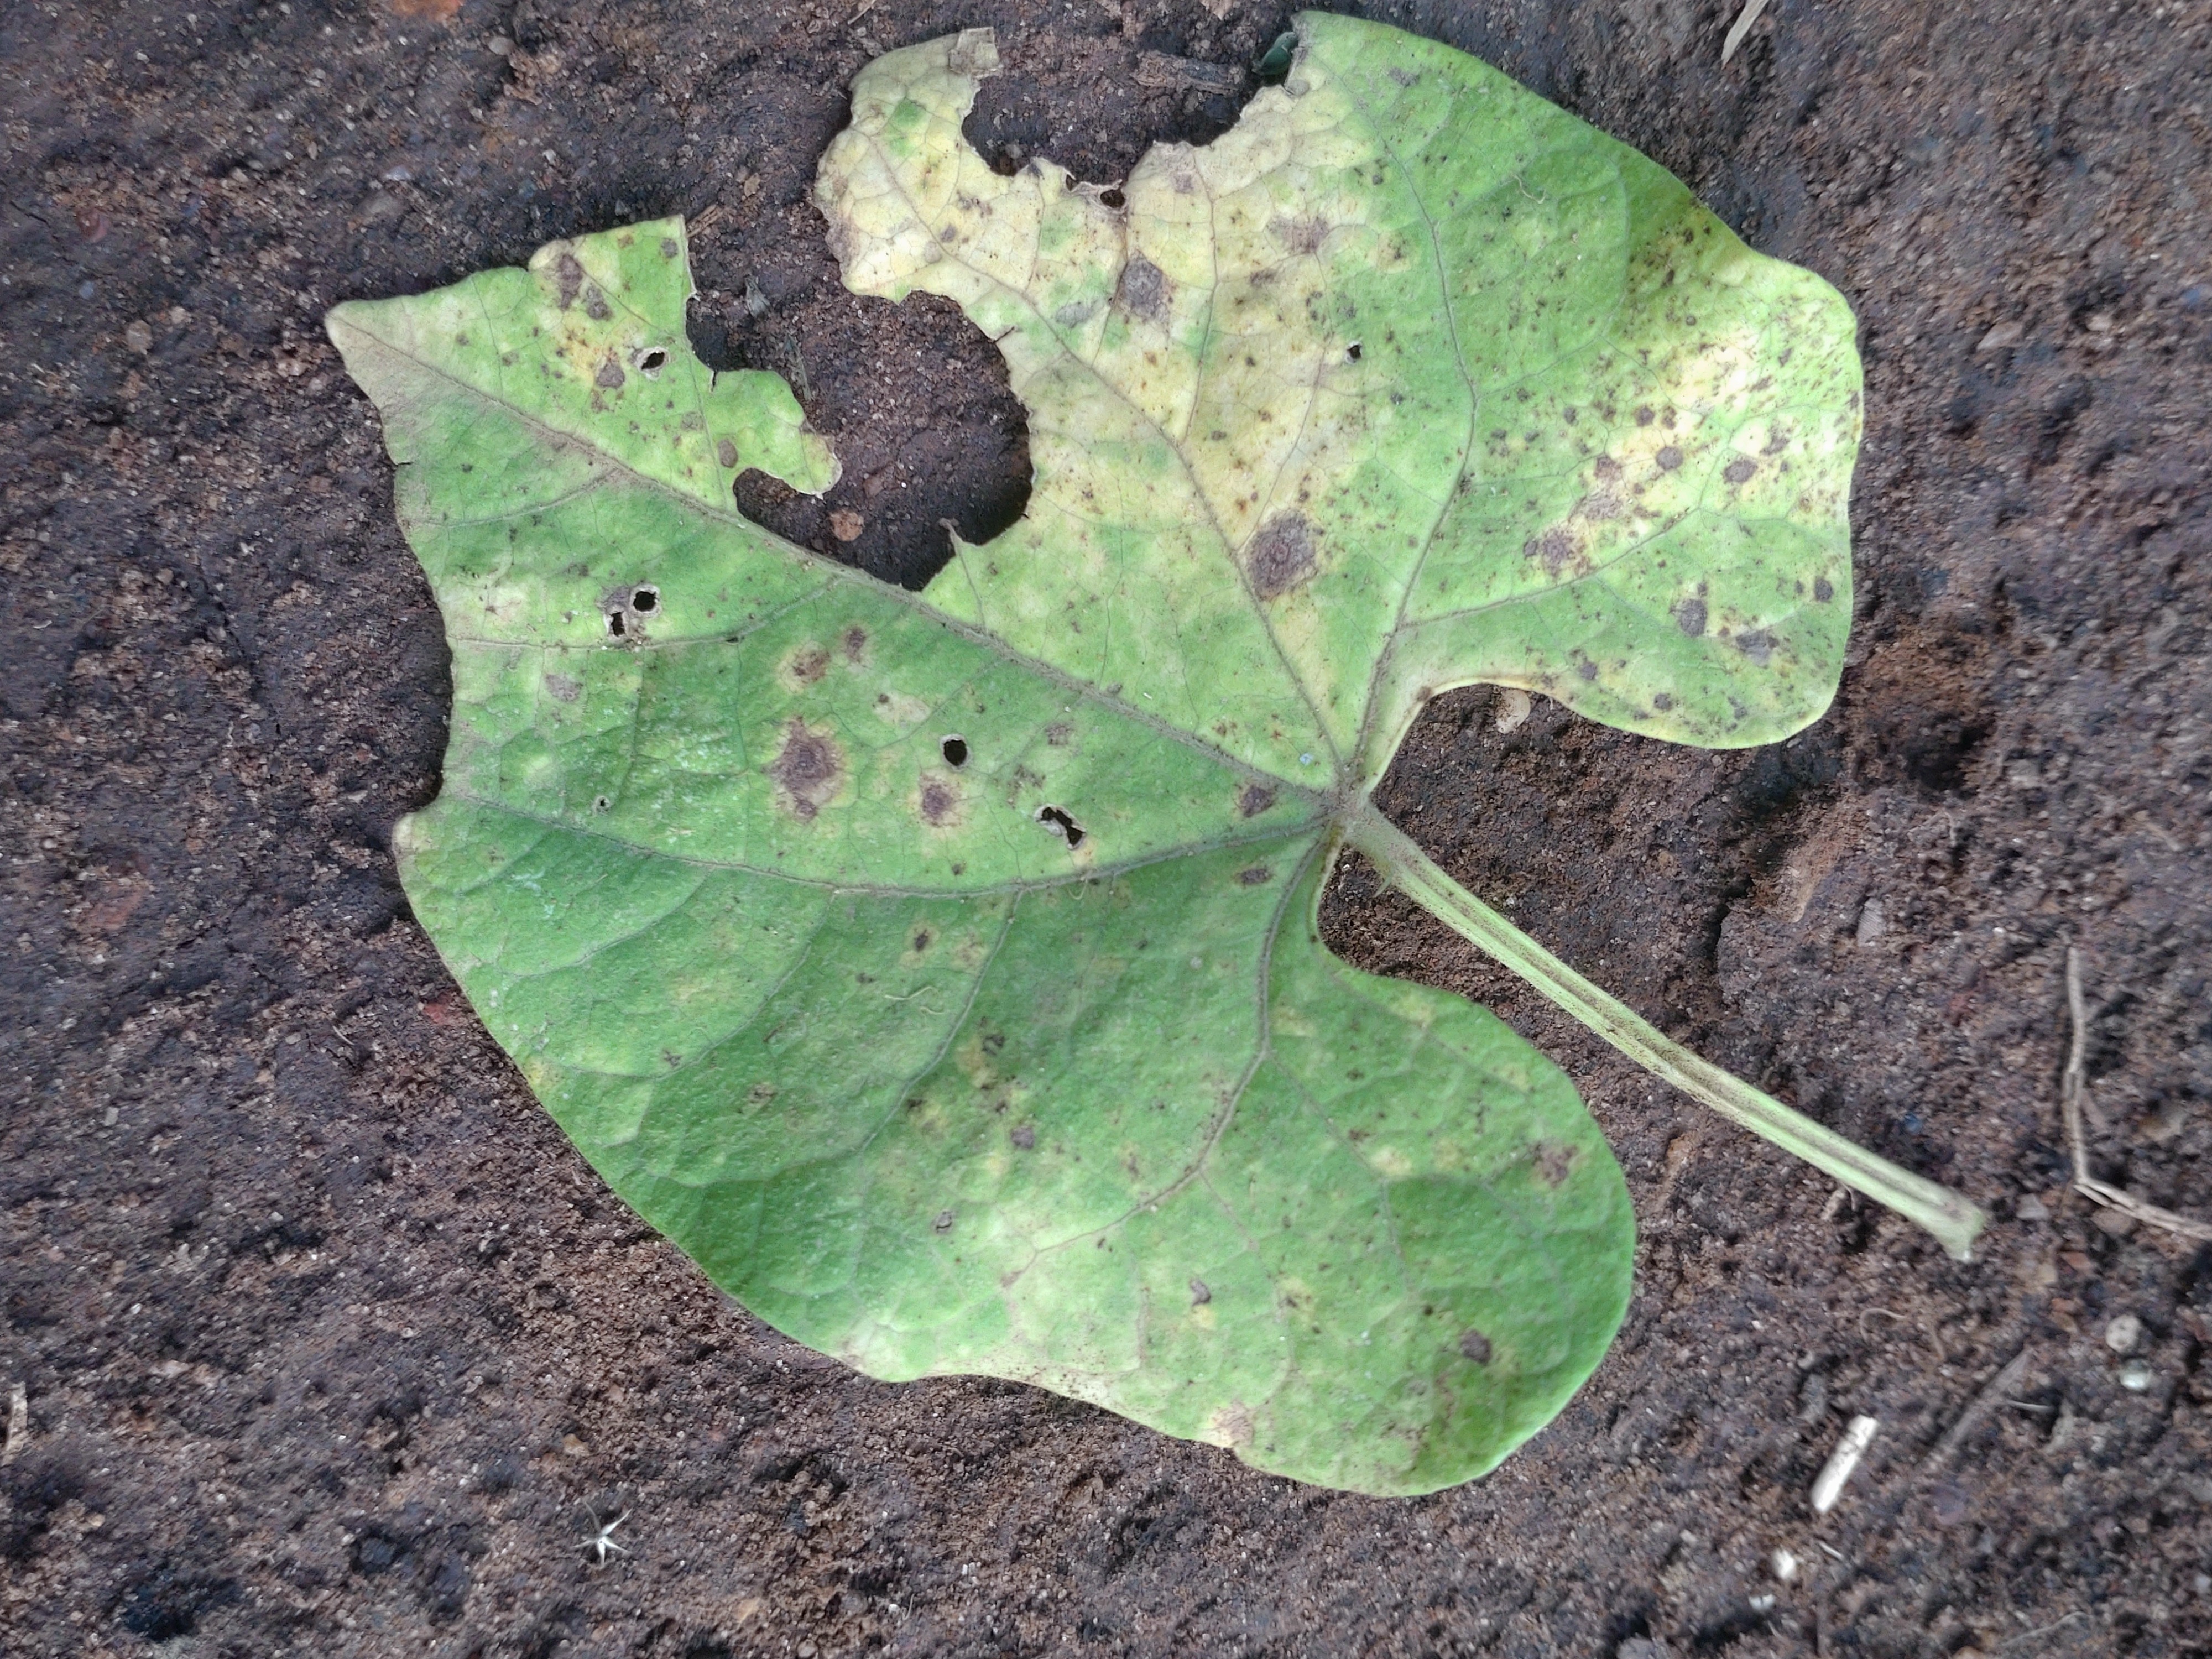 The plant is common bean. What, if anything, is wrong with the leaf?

anthracnose
